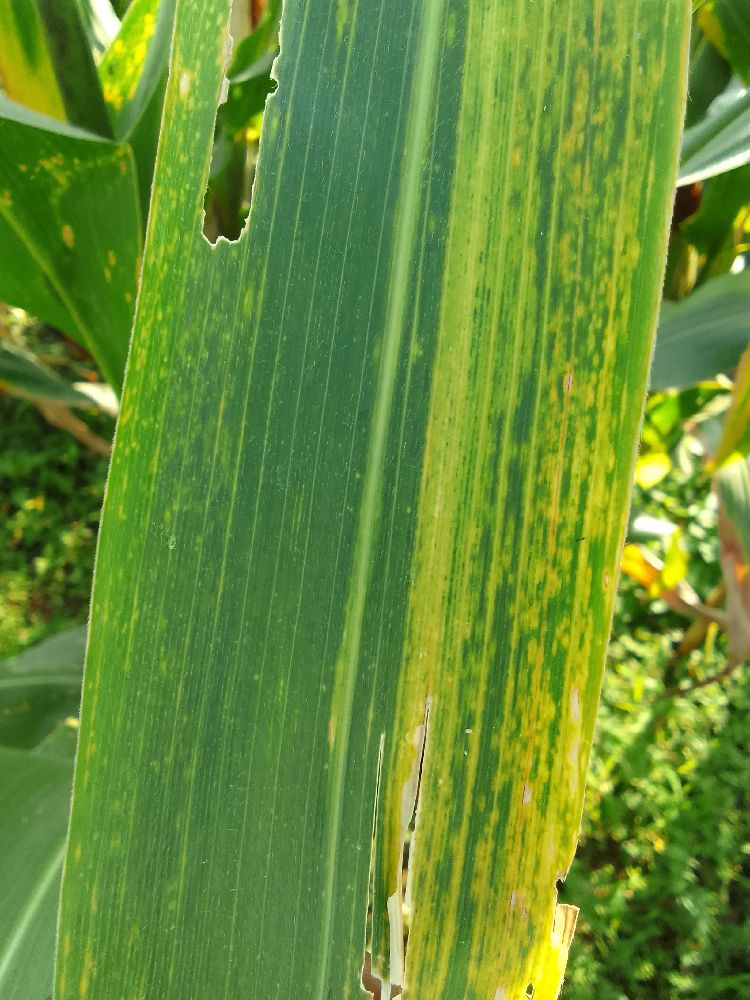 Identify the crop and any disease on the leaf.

maize, maize lethal necrosis
